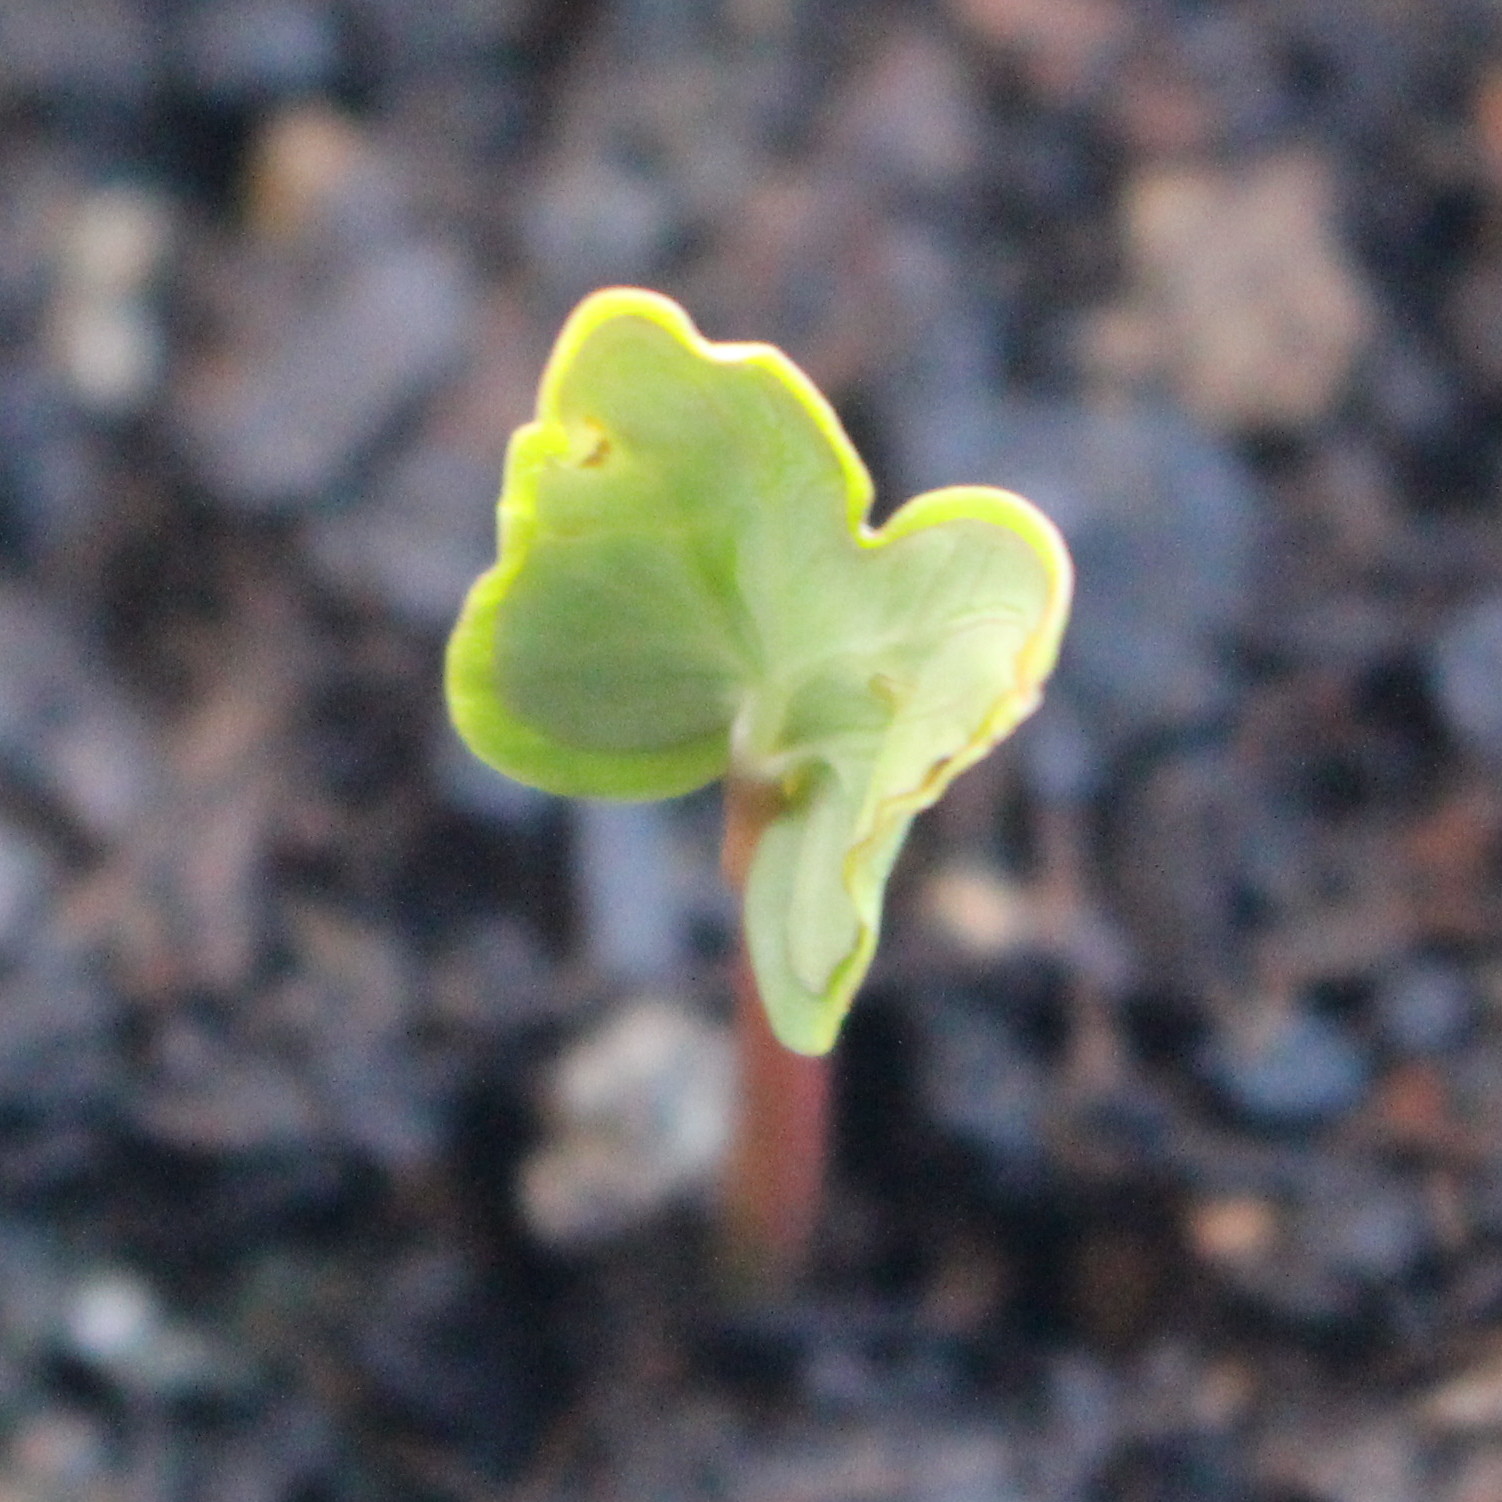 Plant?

Convolvulus arvensis
